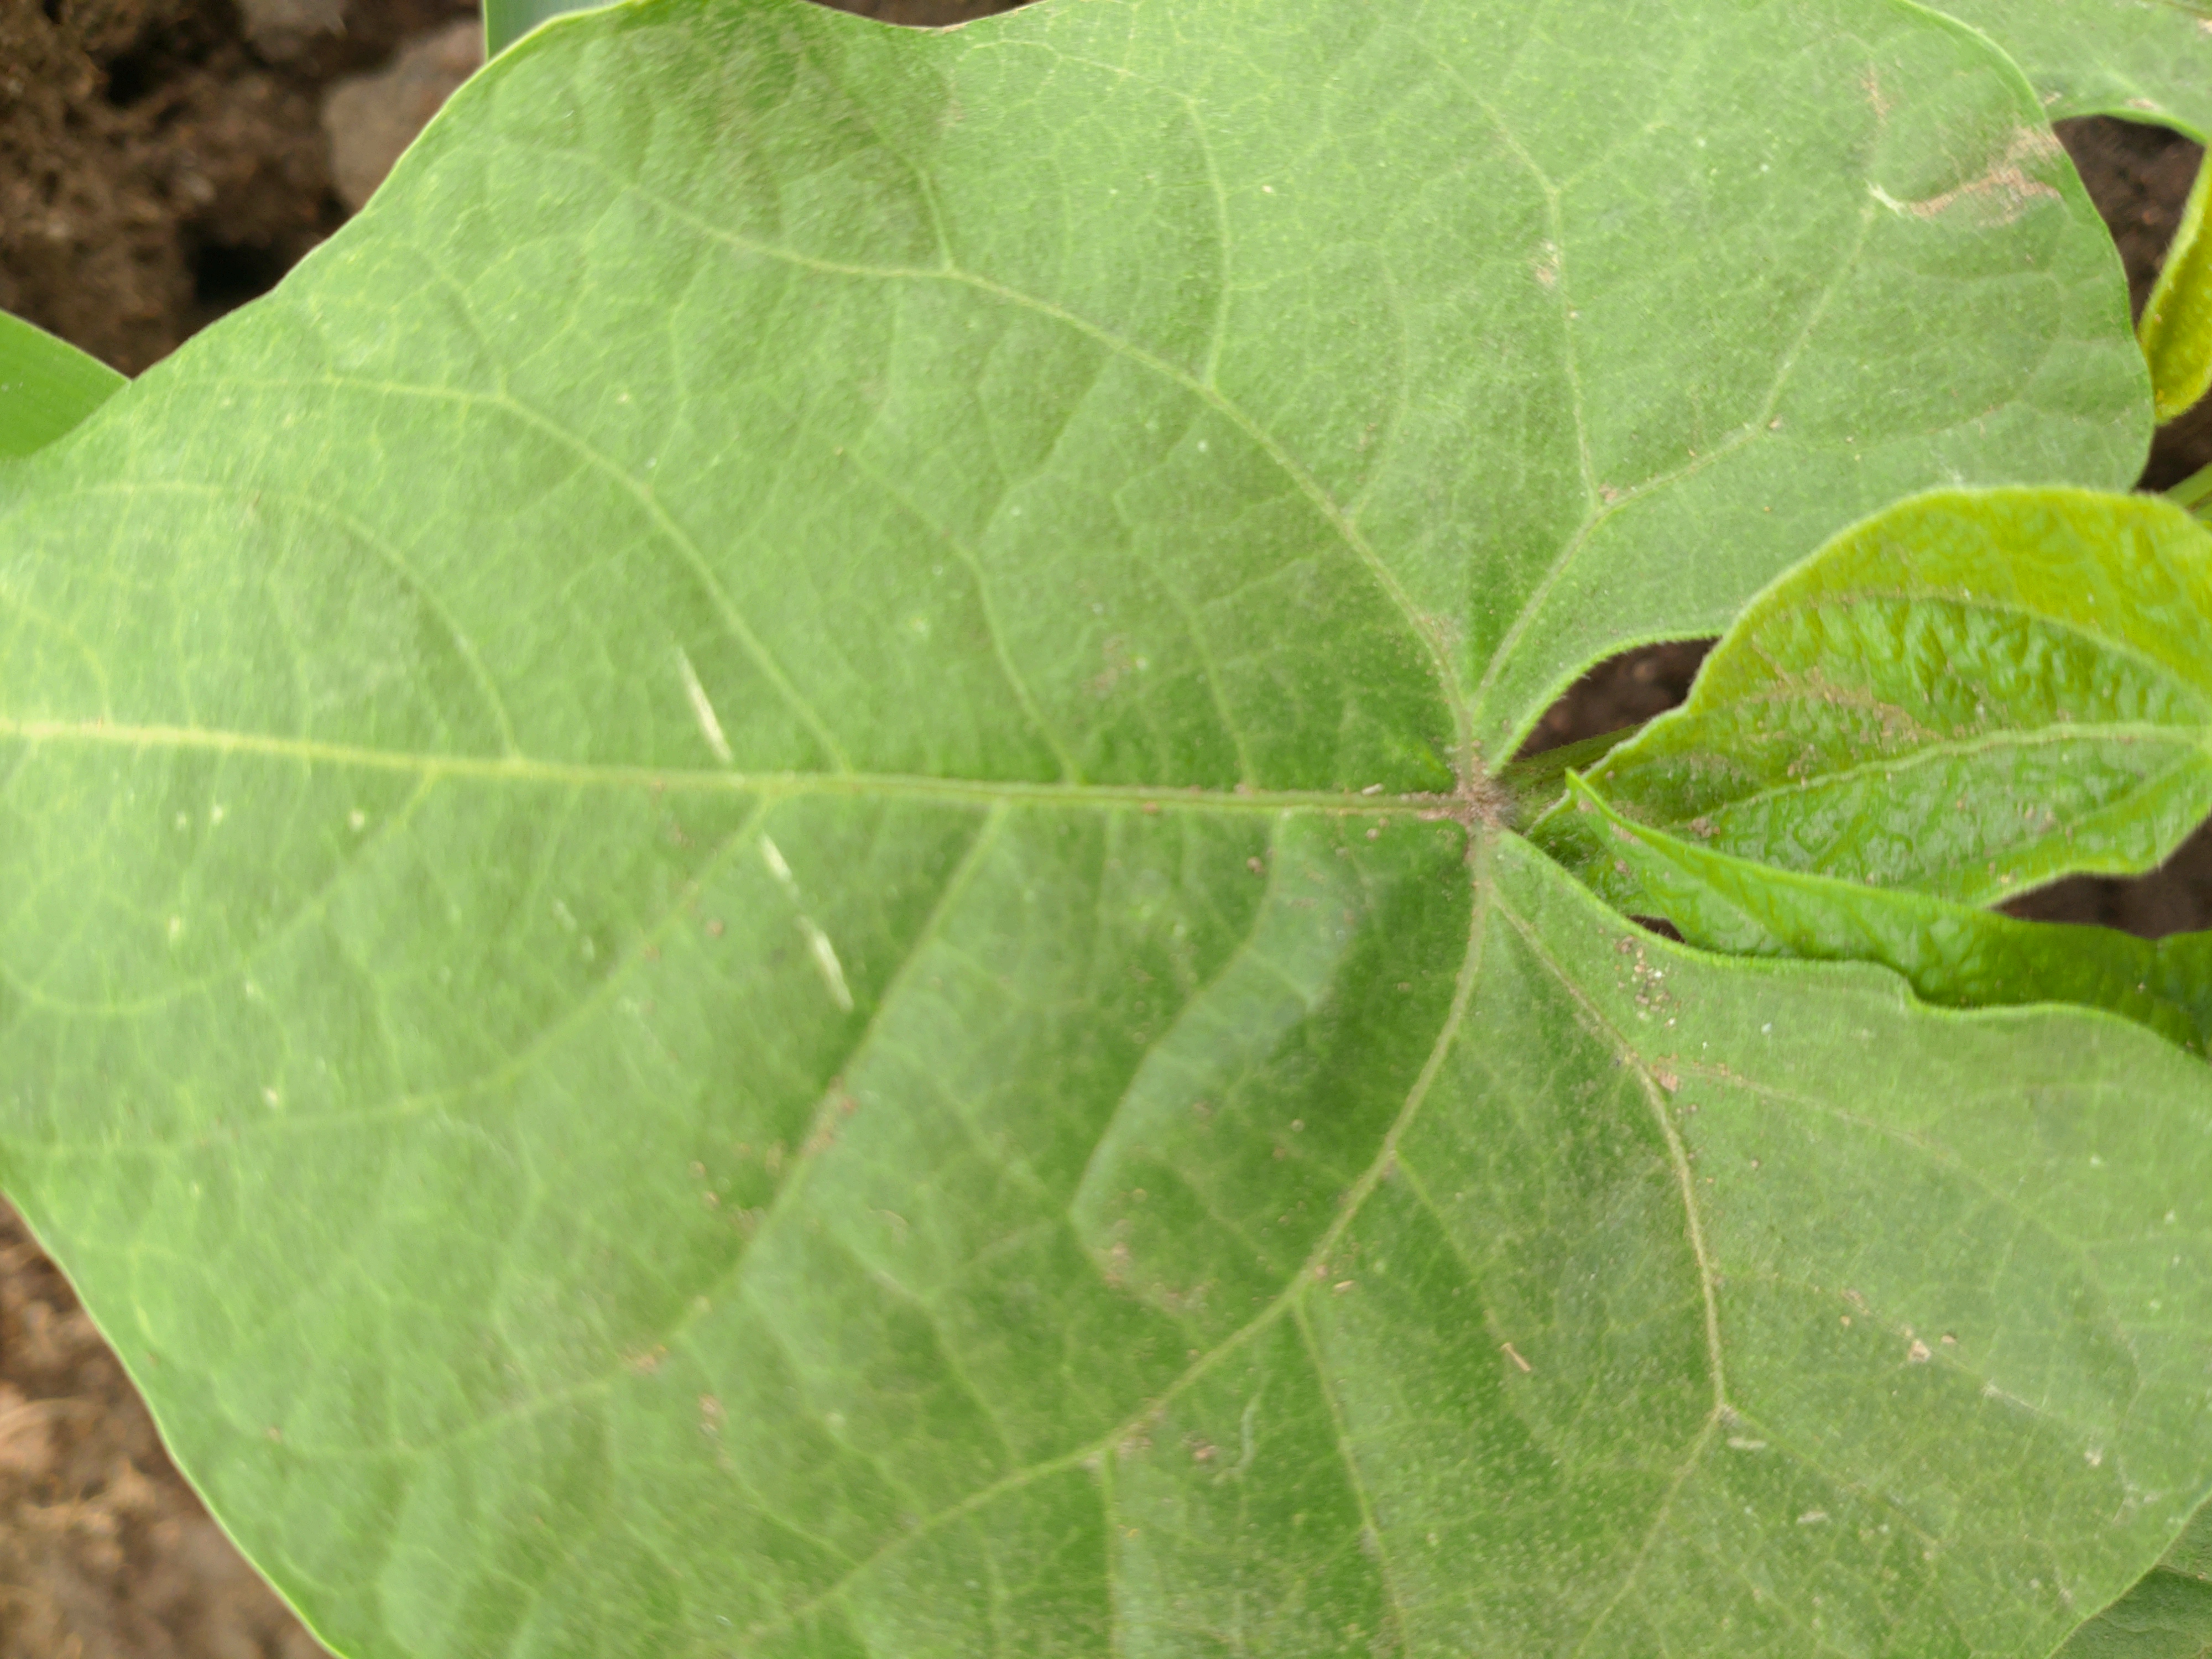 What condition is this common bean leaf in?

healthy
